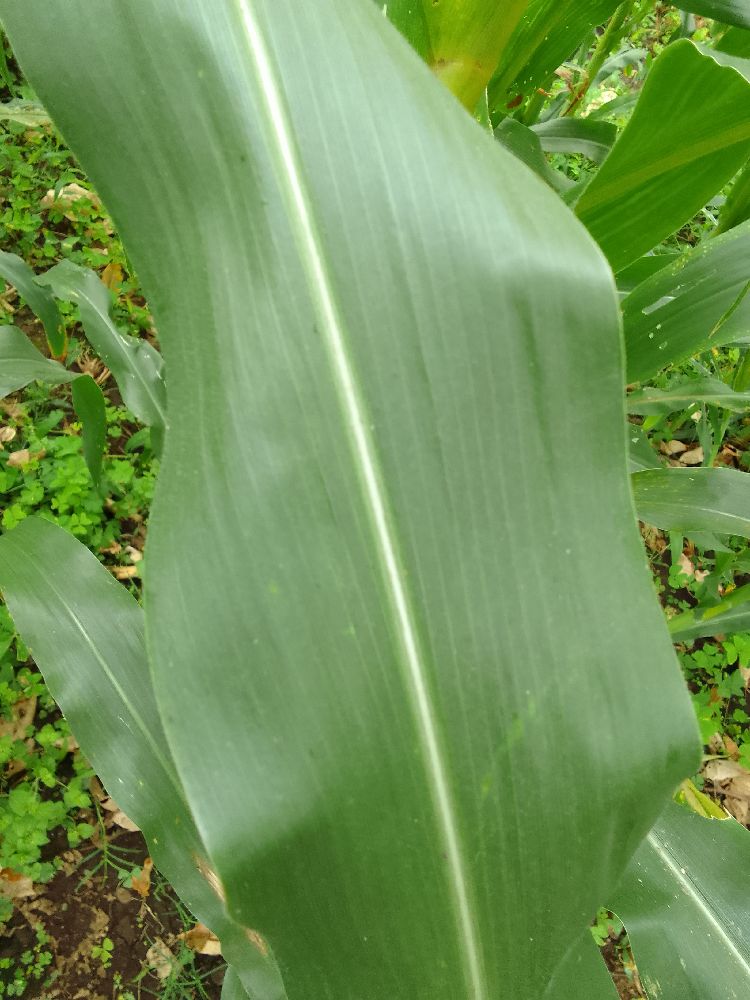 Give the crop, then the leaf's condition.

maize, healthy
